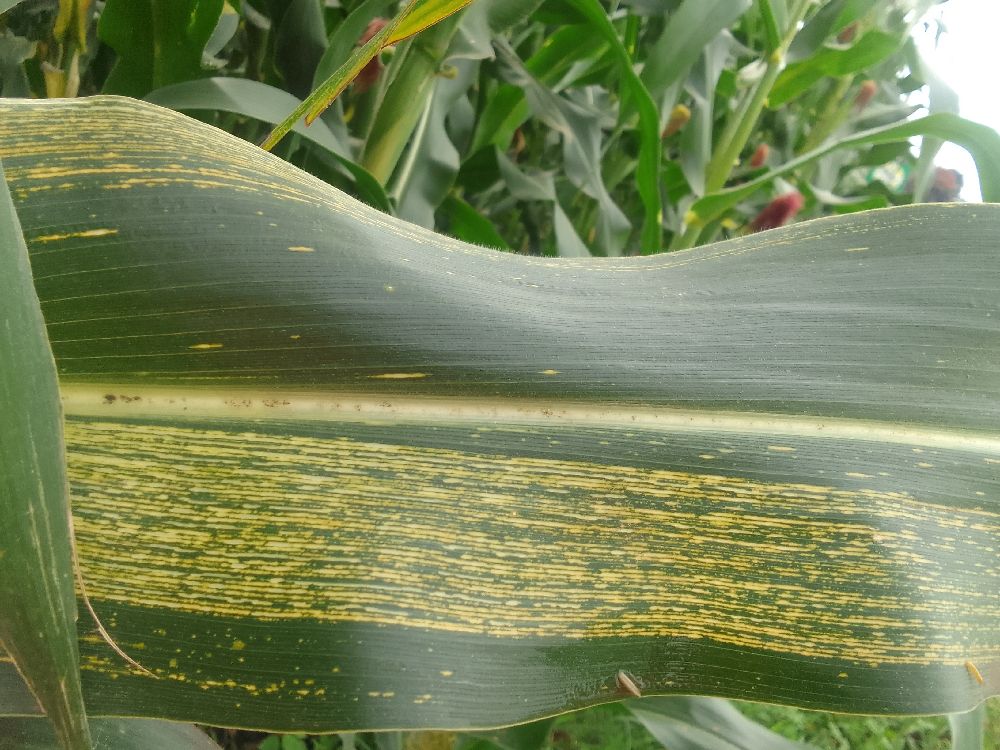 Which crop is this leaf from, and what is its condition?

maize, maize streak virus
